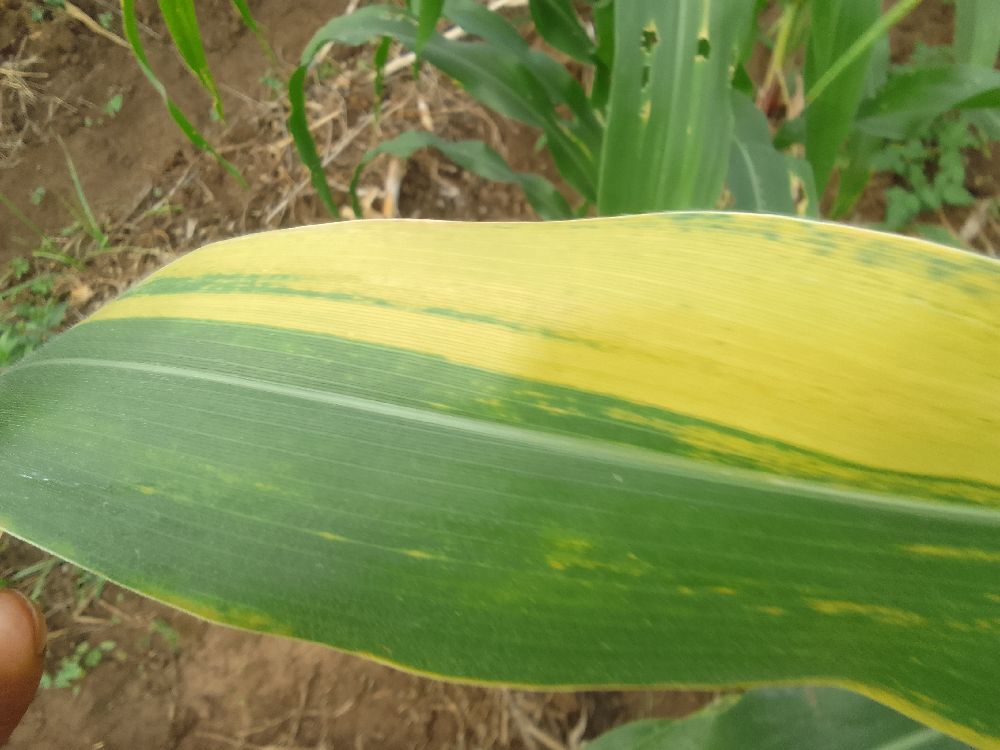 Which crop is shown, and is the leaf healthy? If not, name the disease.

maize, maize lethal necrosis
